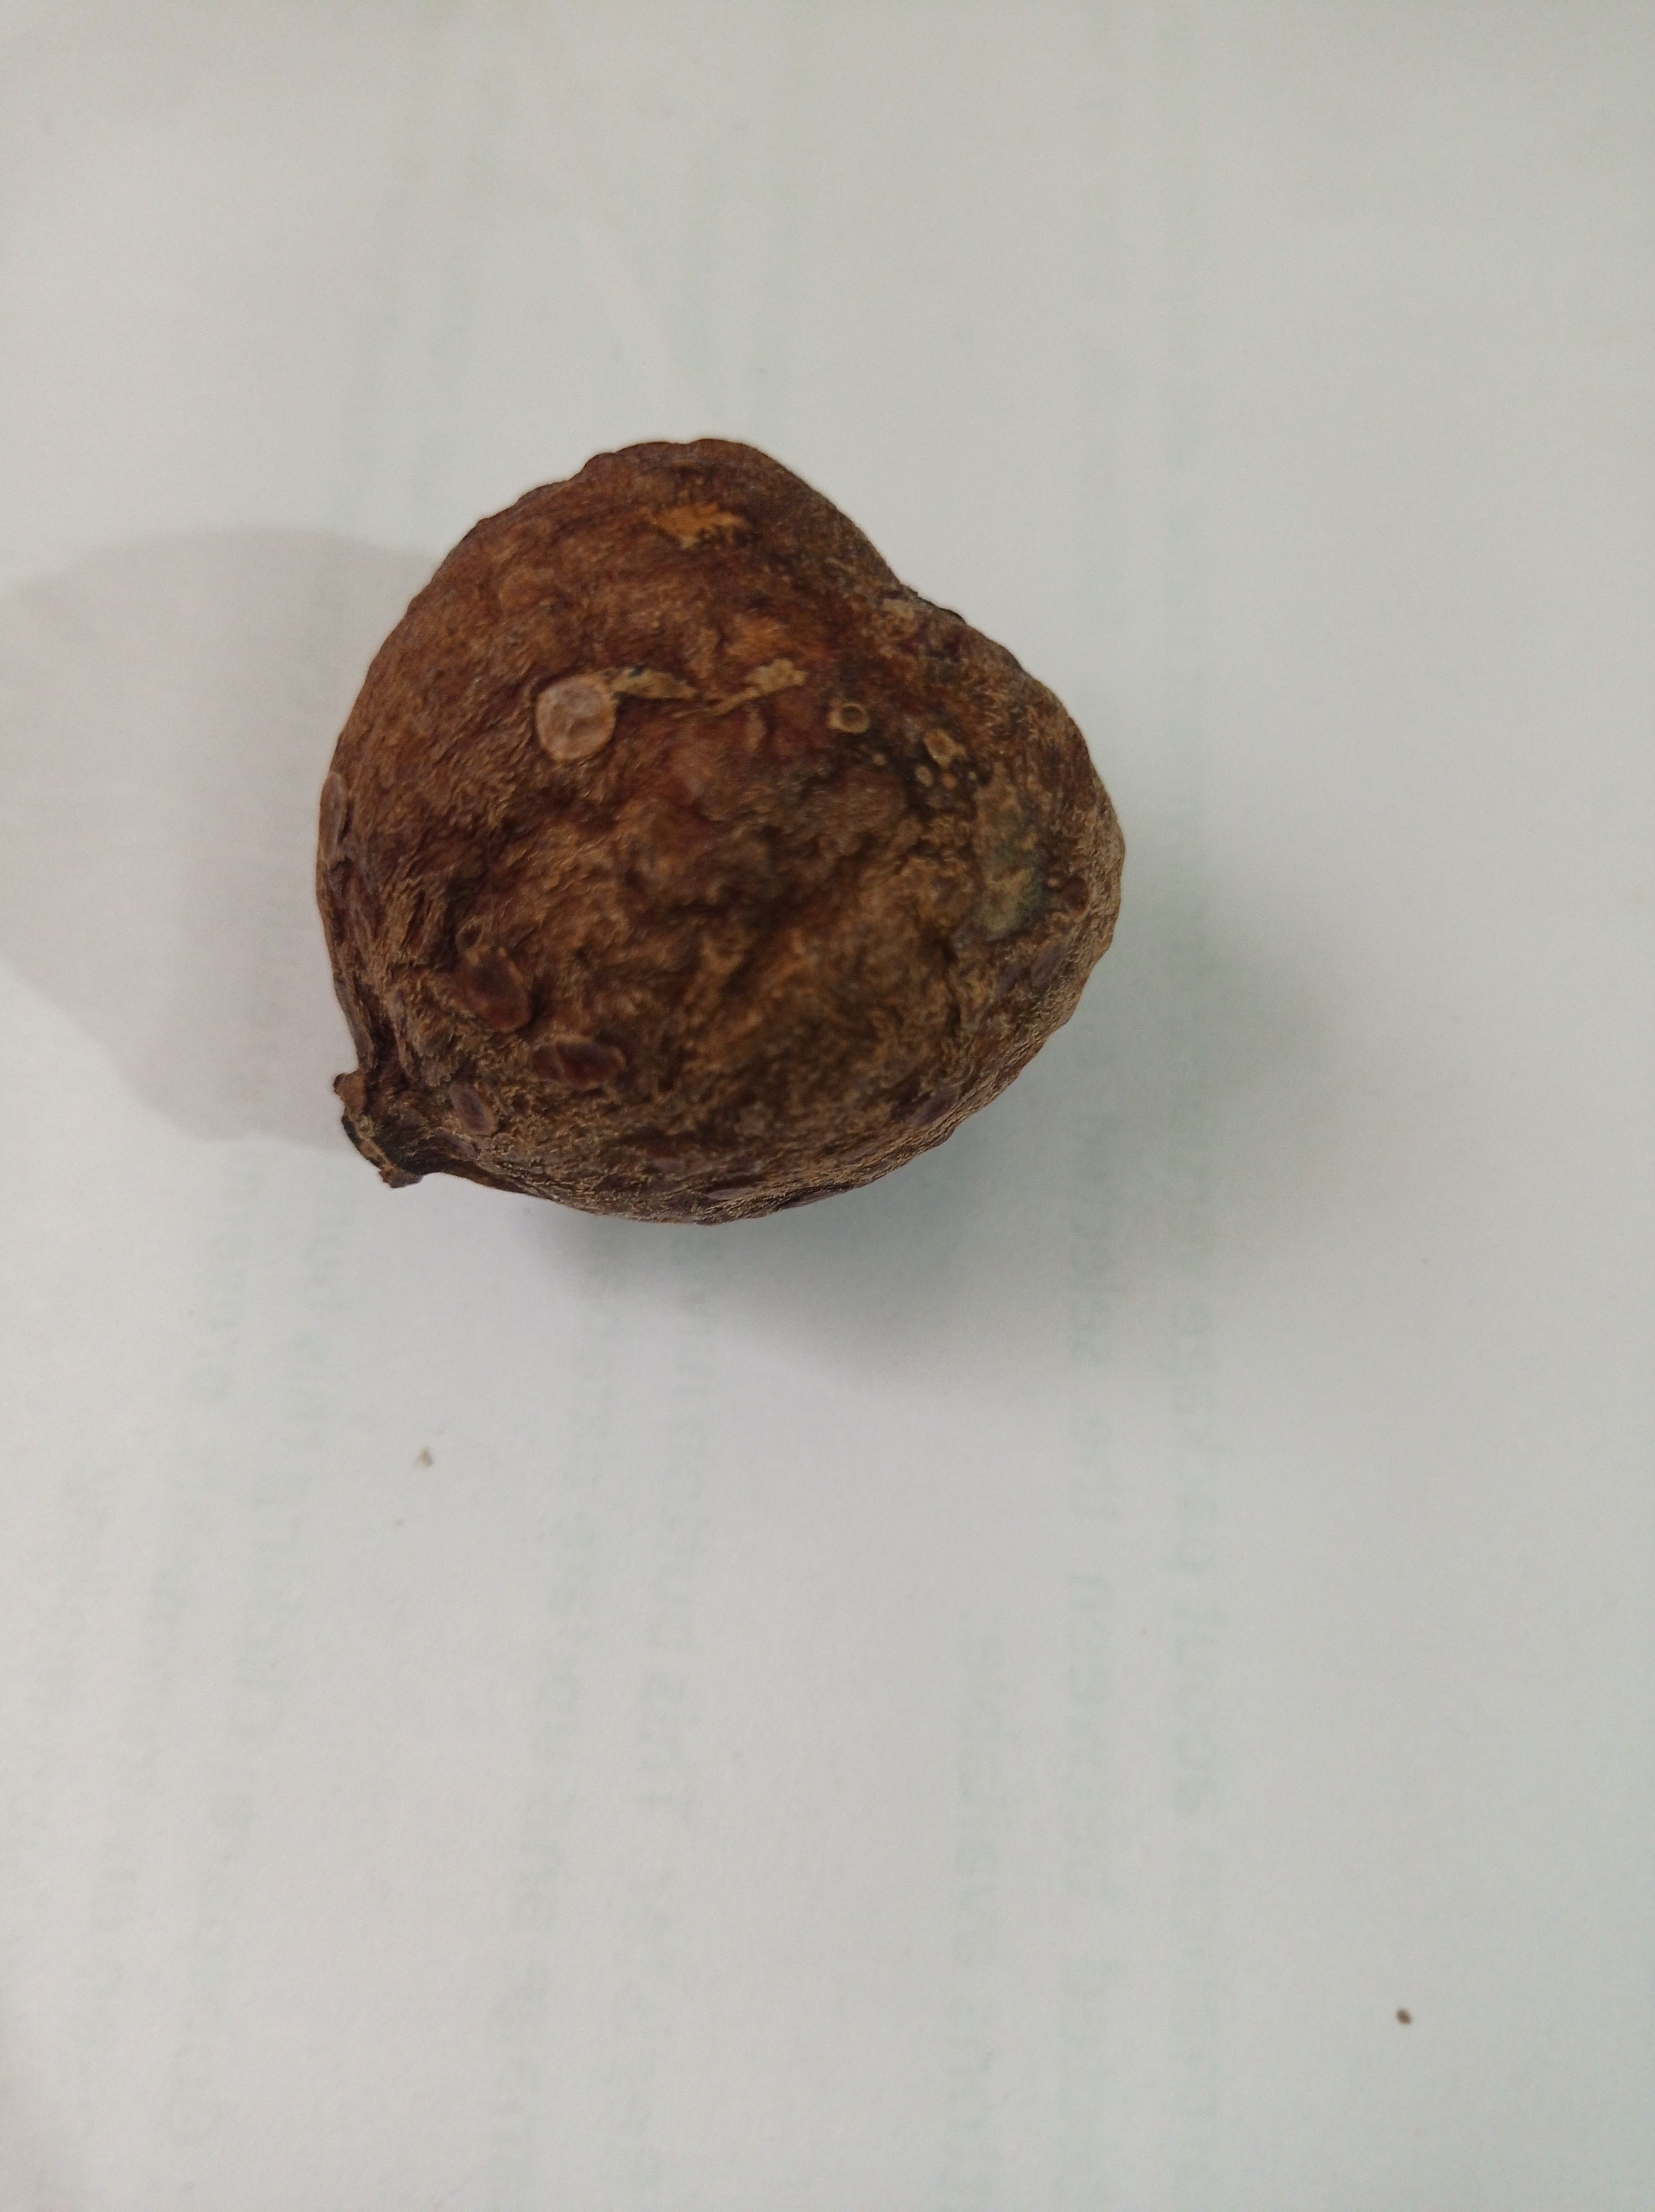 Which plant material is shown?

madanphal
